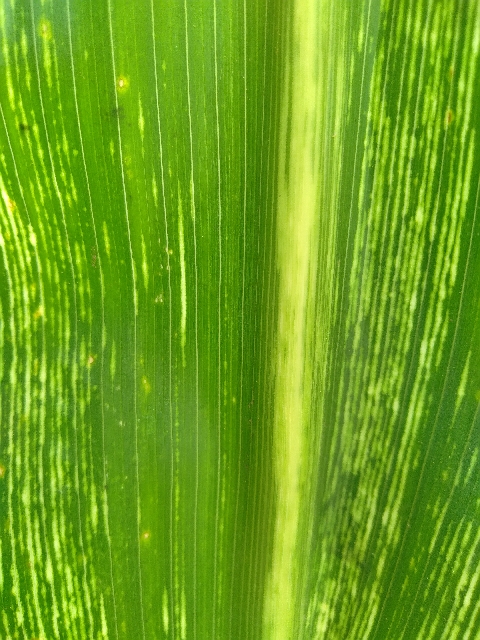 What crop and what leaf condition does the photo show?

maize, maize streak virus
